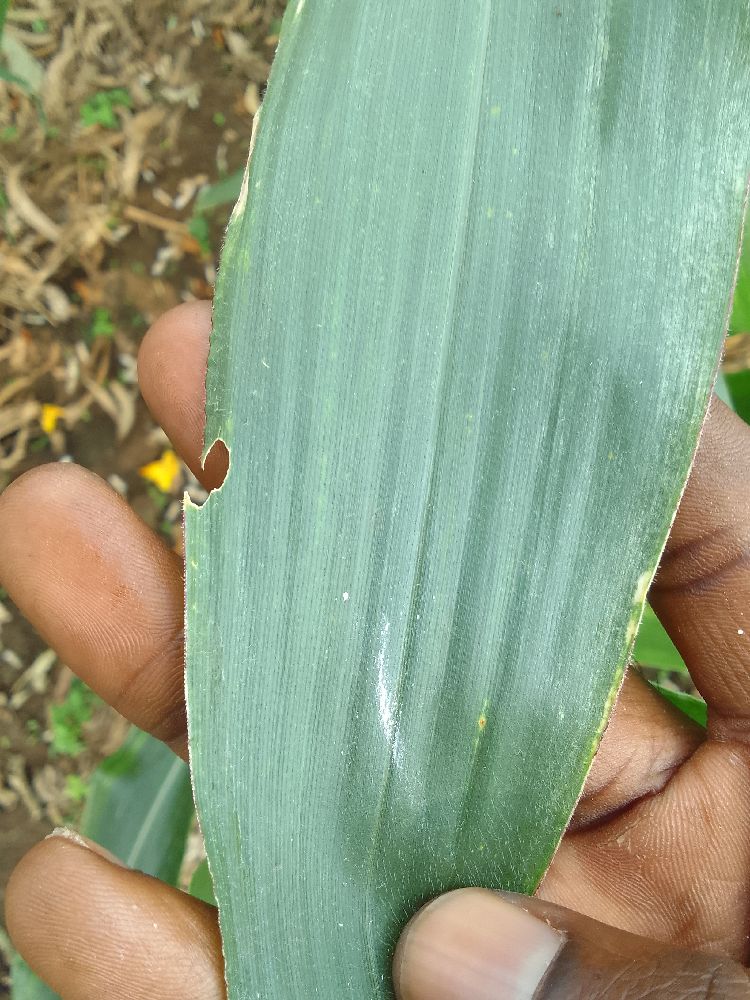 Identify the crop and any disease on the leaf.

maize, healthy
